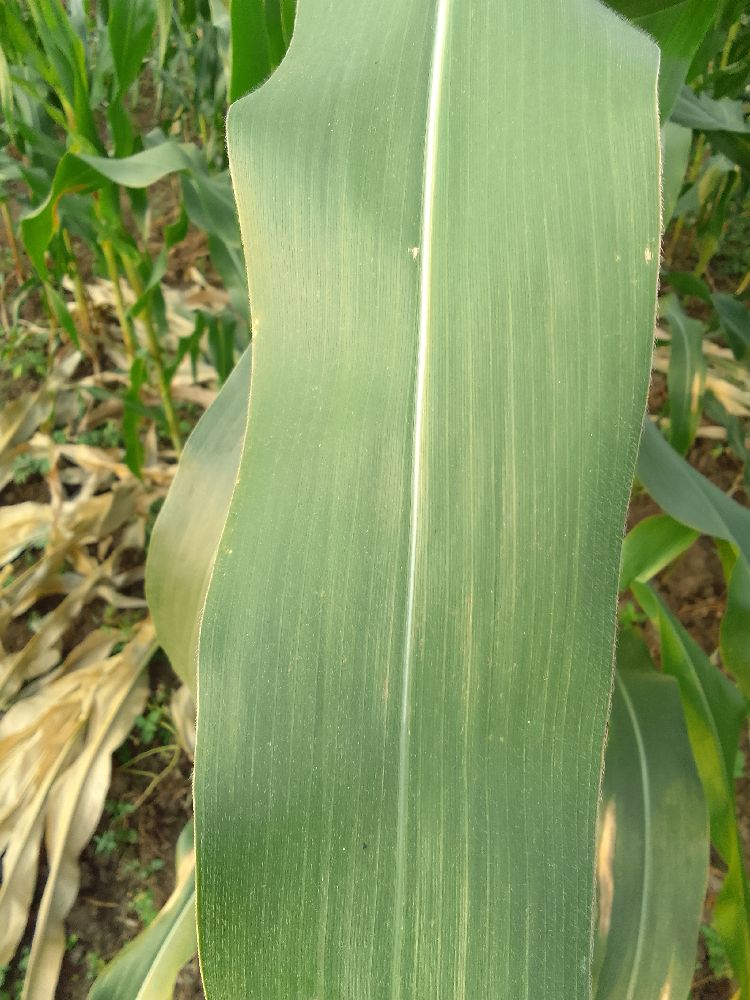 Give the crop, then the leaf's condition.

maize, healthy
